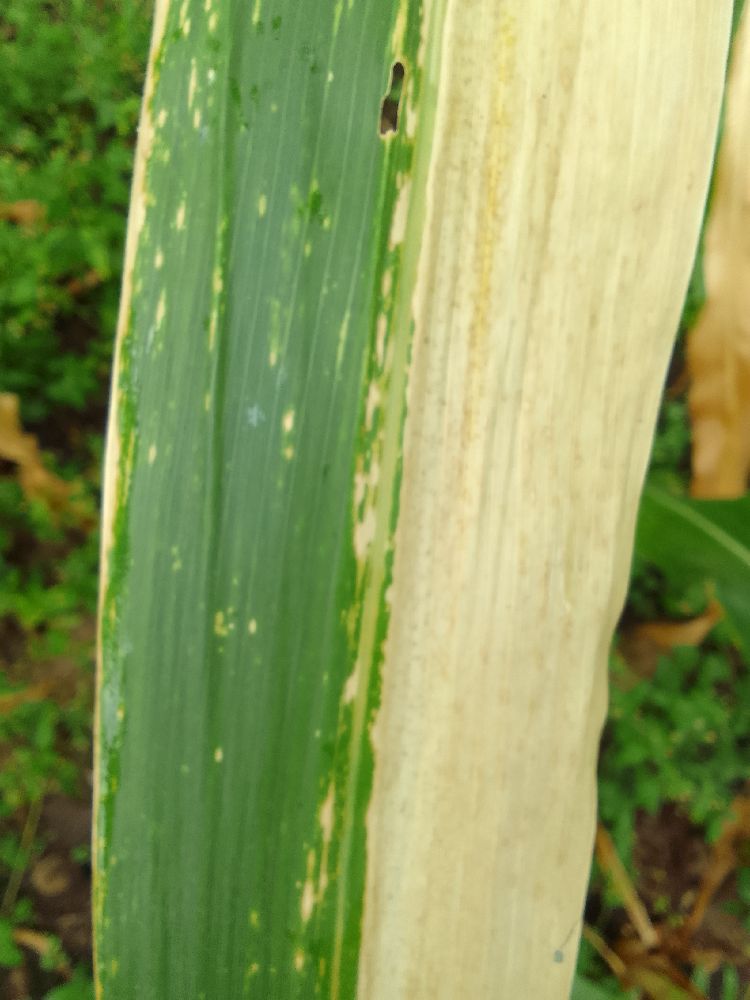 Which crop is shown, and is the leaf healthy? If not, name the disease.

maize, maize lethal necrosis
